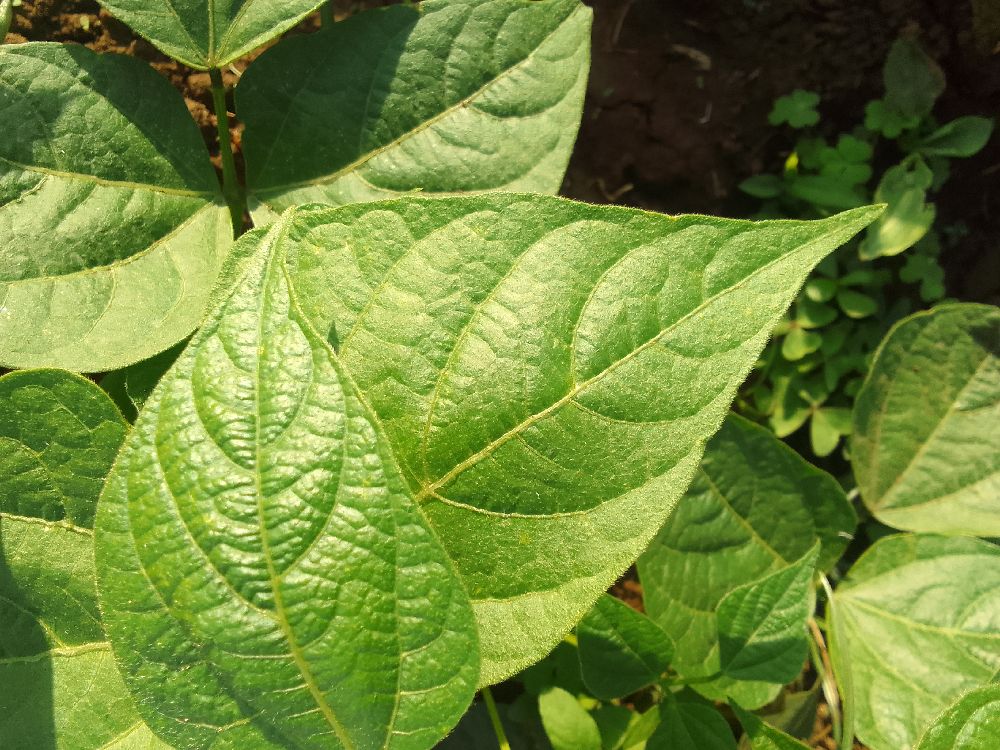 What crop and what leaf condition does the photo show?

common bean, healthy
